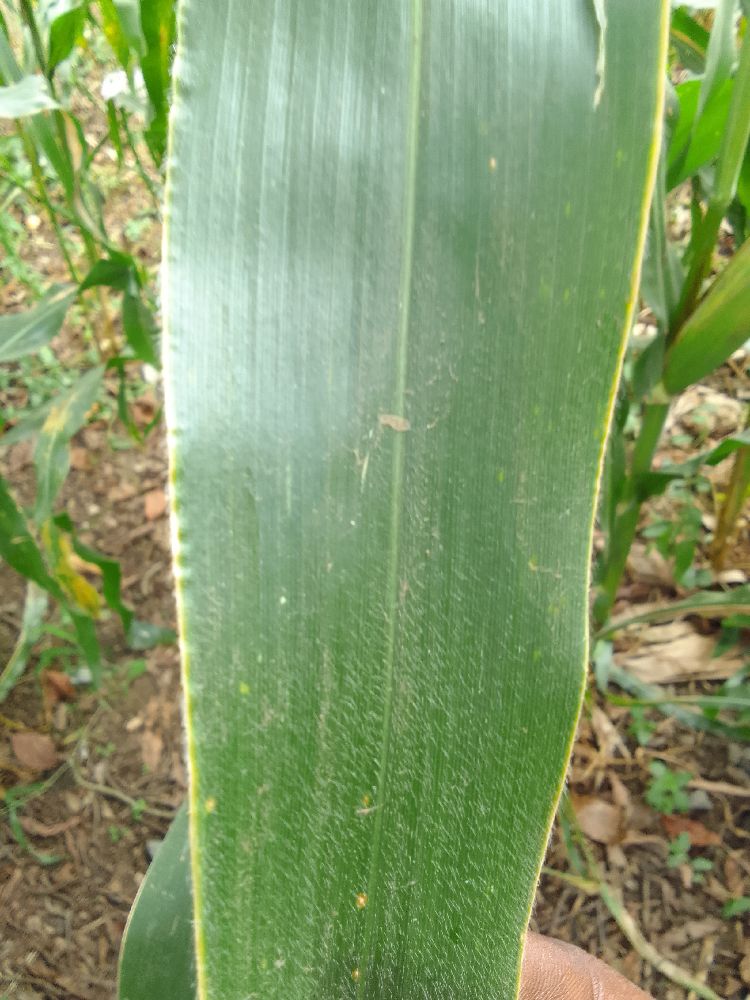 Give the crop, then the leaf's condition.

maize, healthy
